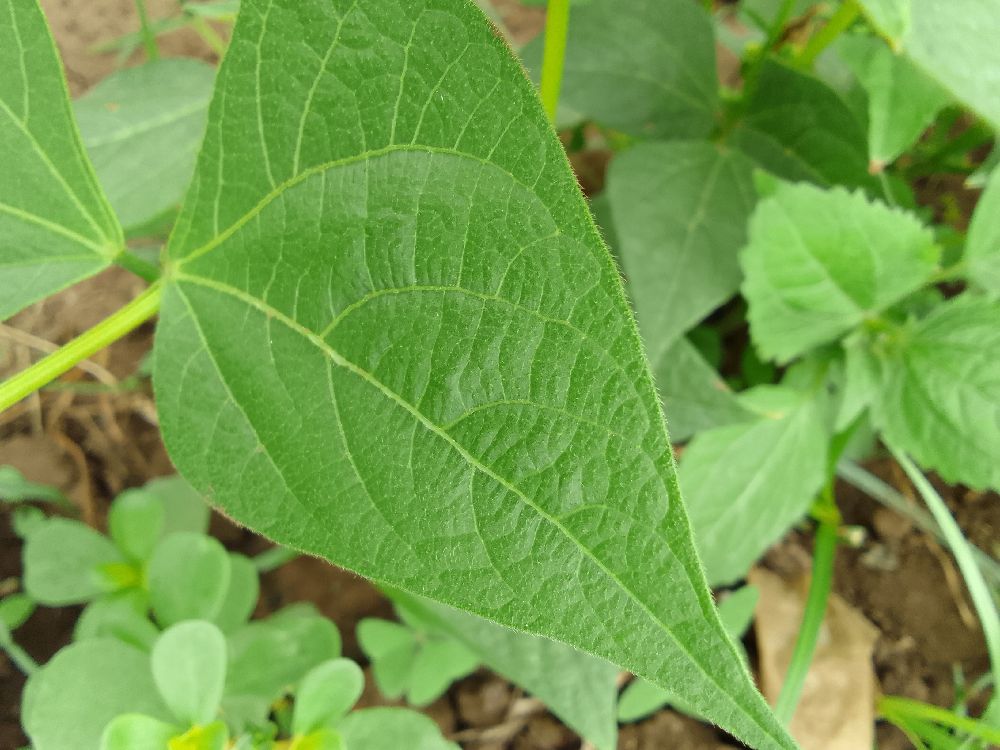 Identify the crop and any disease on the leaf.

common bean, healthy
